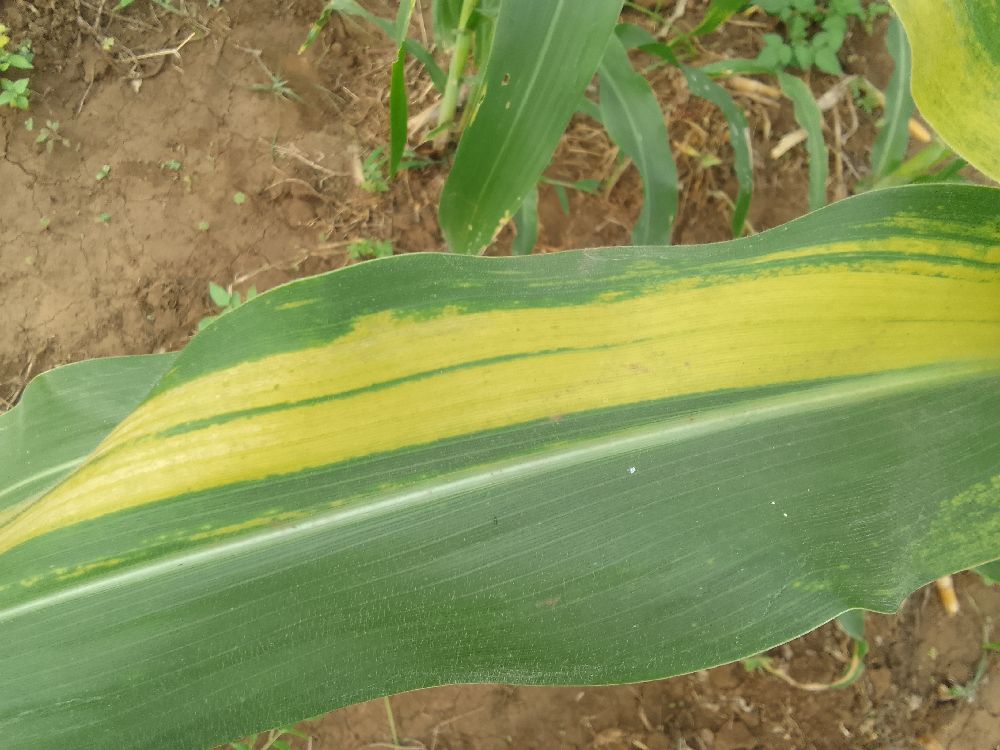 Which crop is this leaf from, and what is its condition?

maize, maize lethal necrosis
